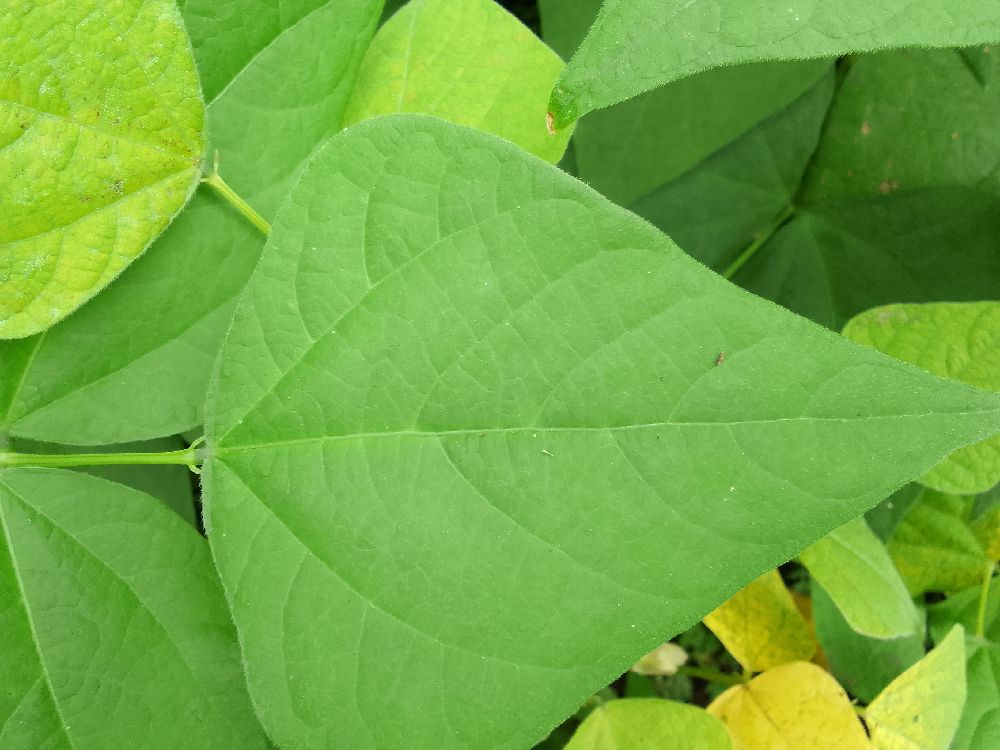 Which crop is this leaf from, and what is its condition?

common bean, healthy
